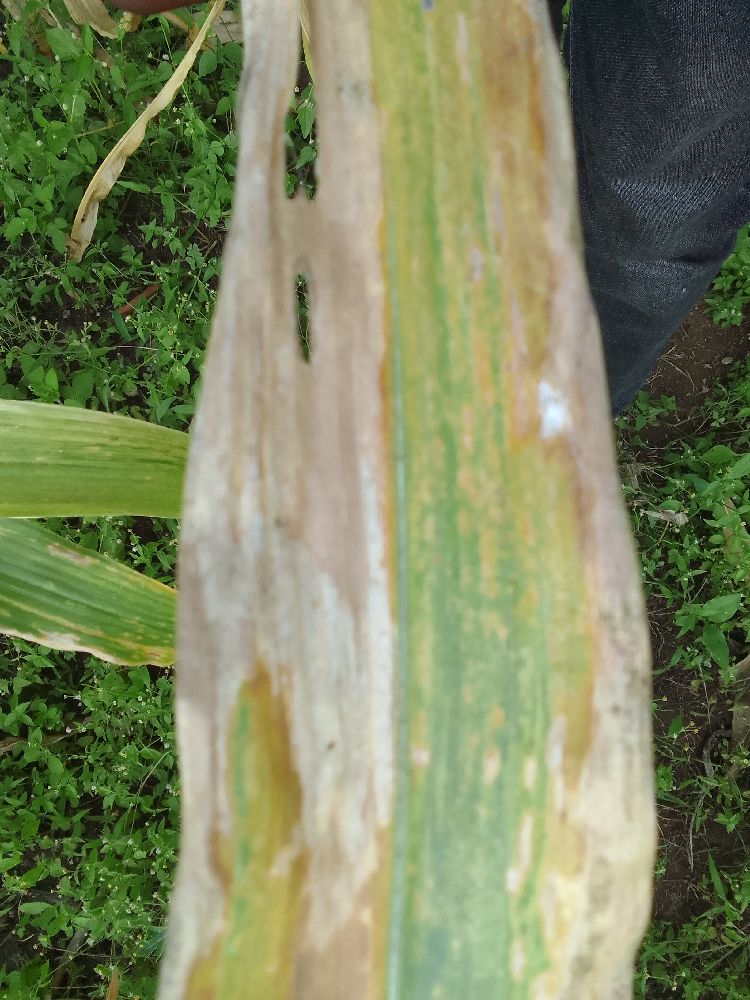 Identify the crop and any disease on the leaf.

maize, maize lethal necrosis
